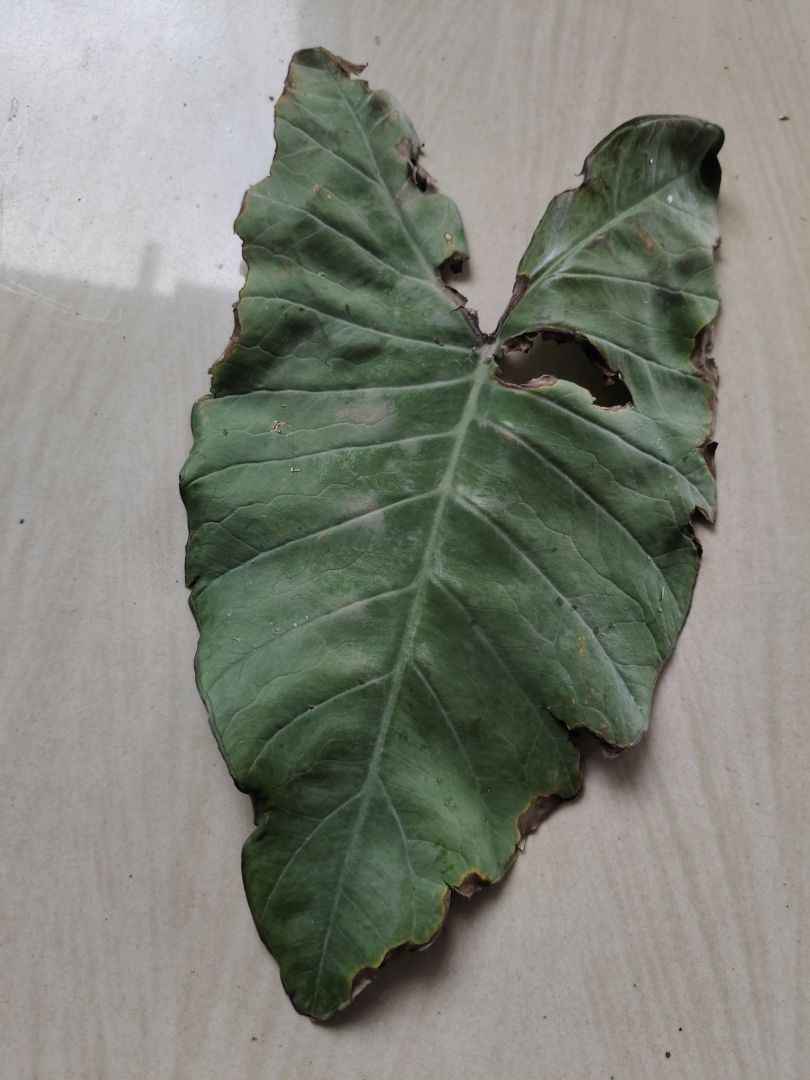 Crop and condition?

taro, leaf blight
